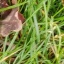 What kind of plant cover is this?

grass
